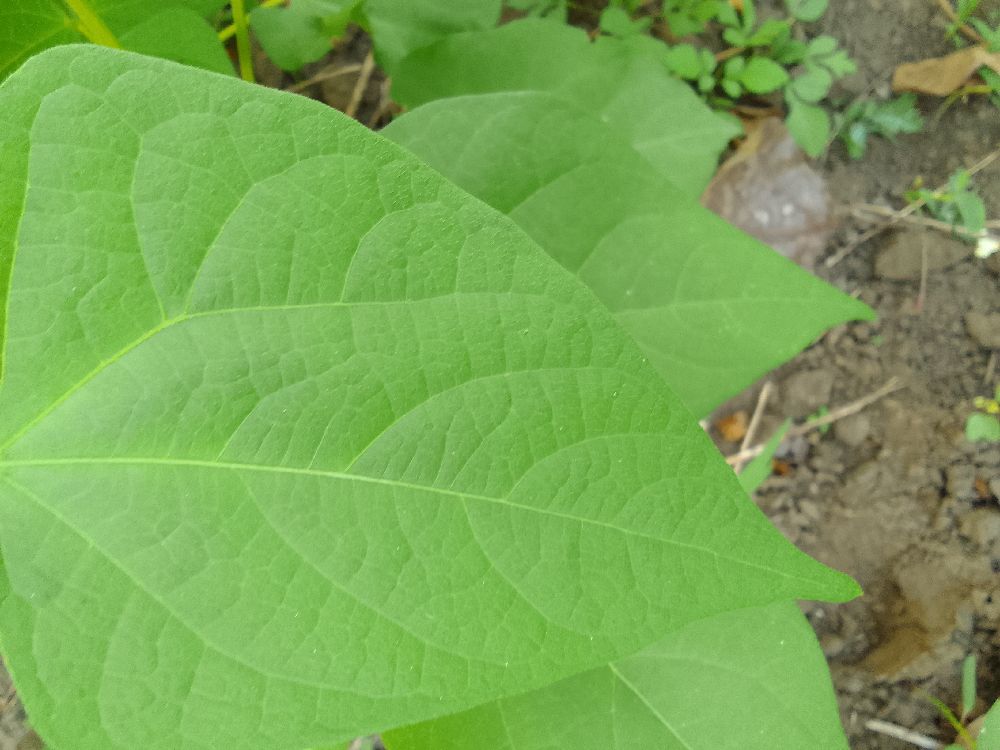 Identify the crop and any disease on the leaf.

common bean, healthy
